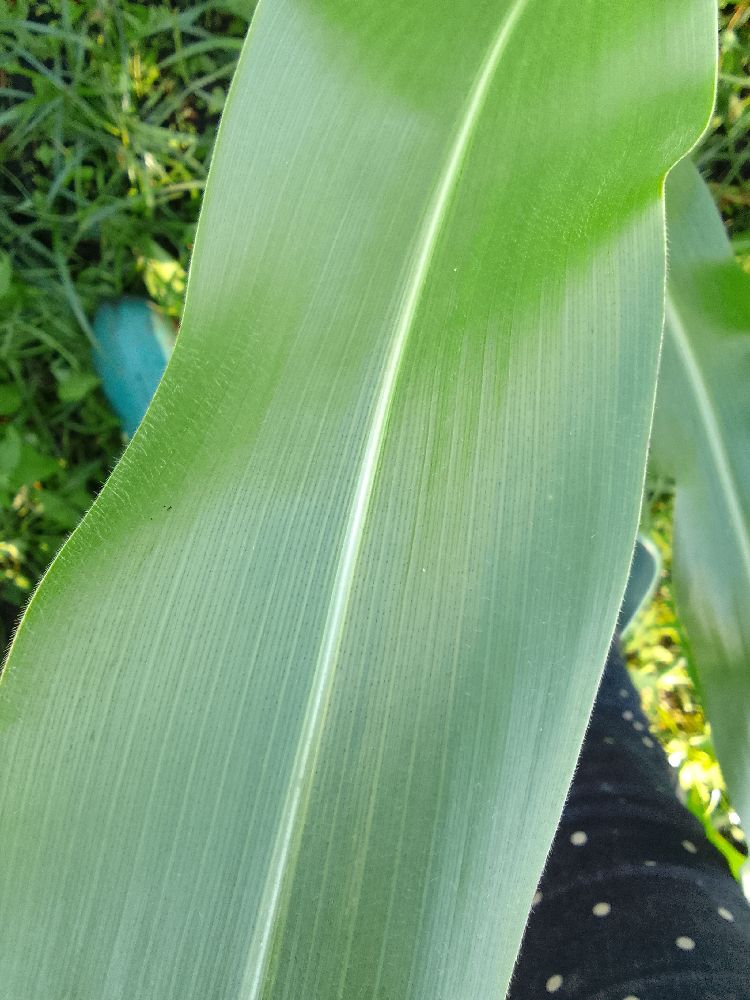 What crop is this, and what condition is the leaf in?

maize, healthy
